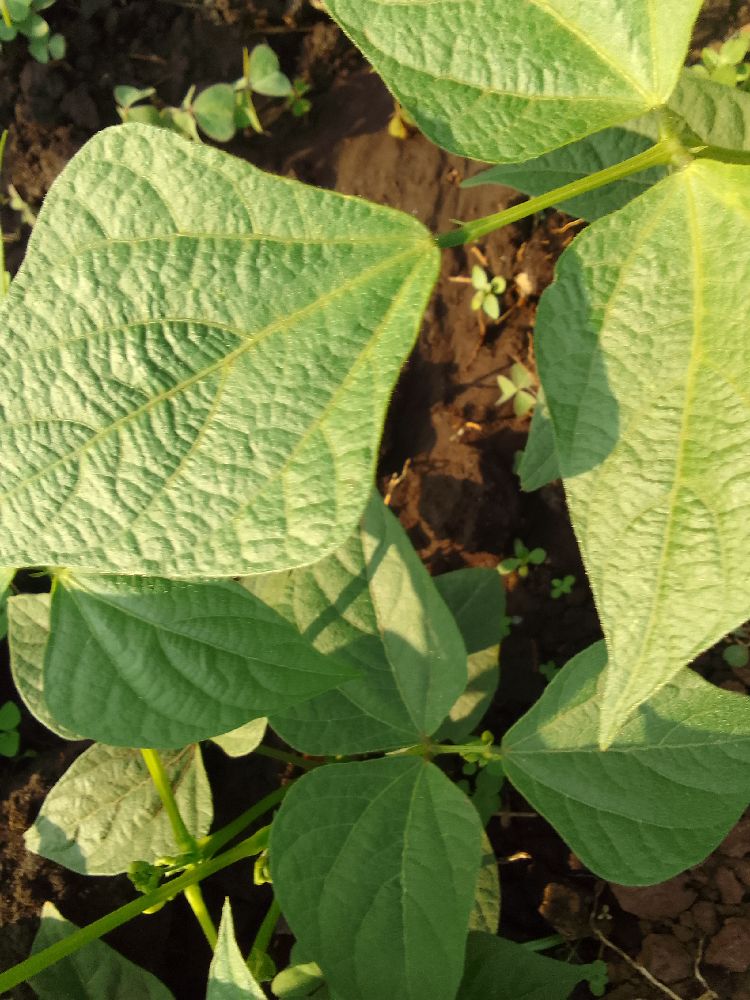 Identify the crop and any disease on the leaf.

common bean, healthy
